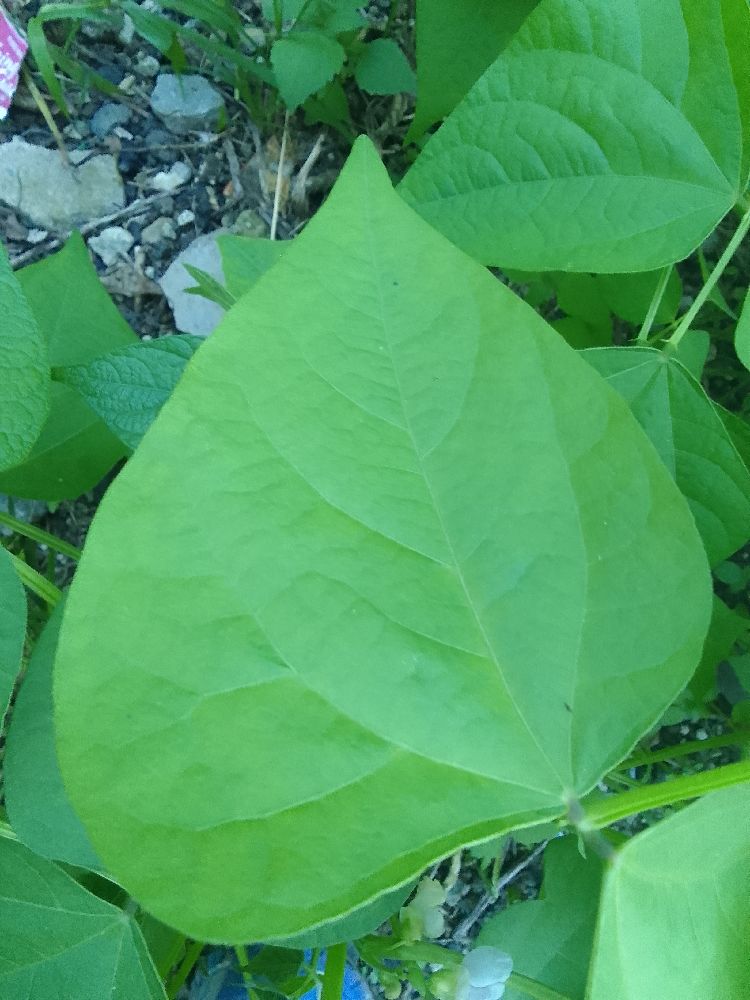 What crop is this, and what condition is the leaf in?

common bean, healthy
